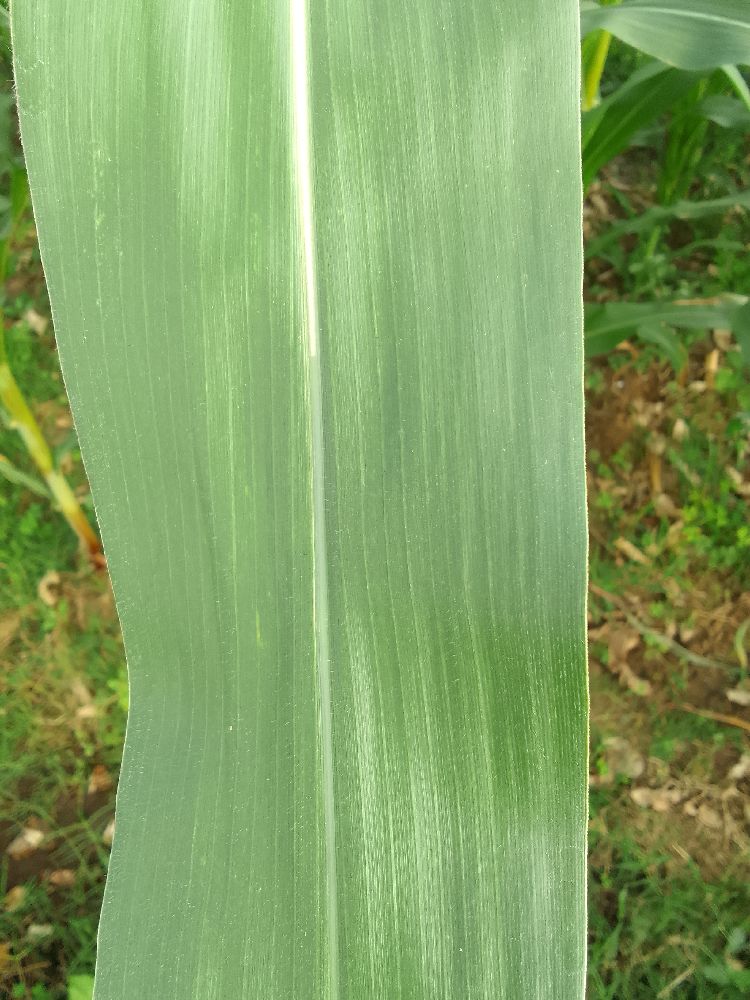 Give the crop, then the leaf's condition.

maize, healthy
